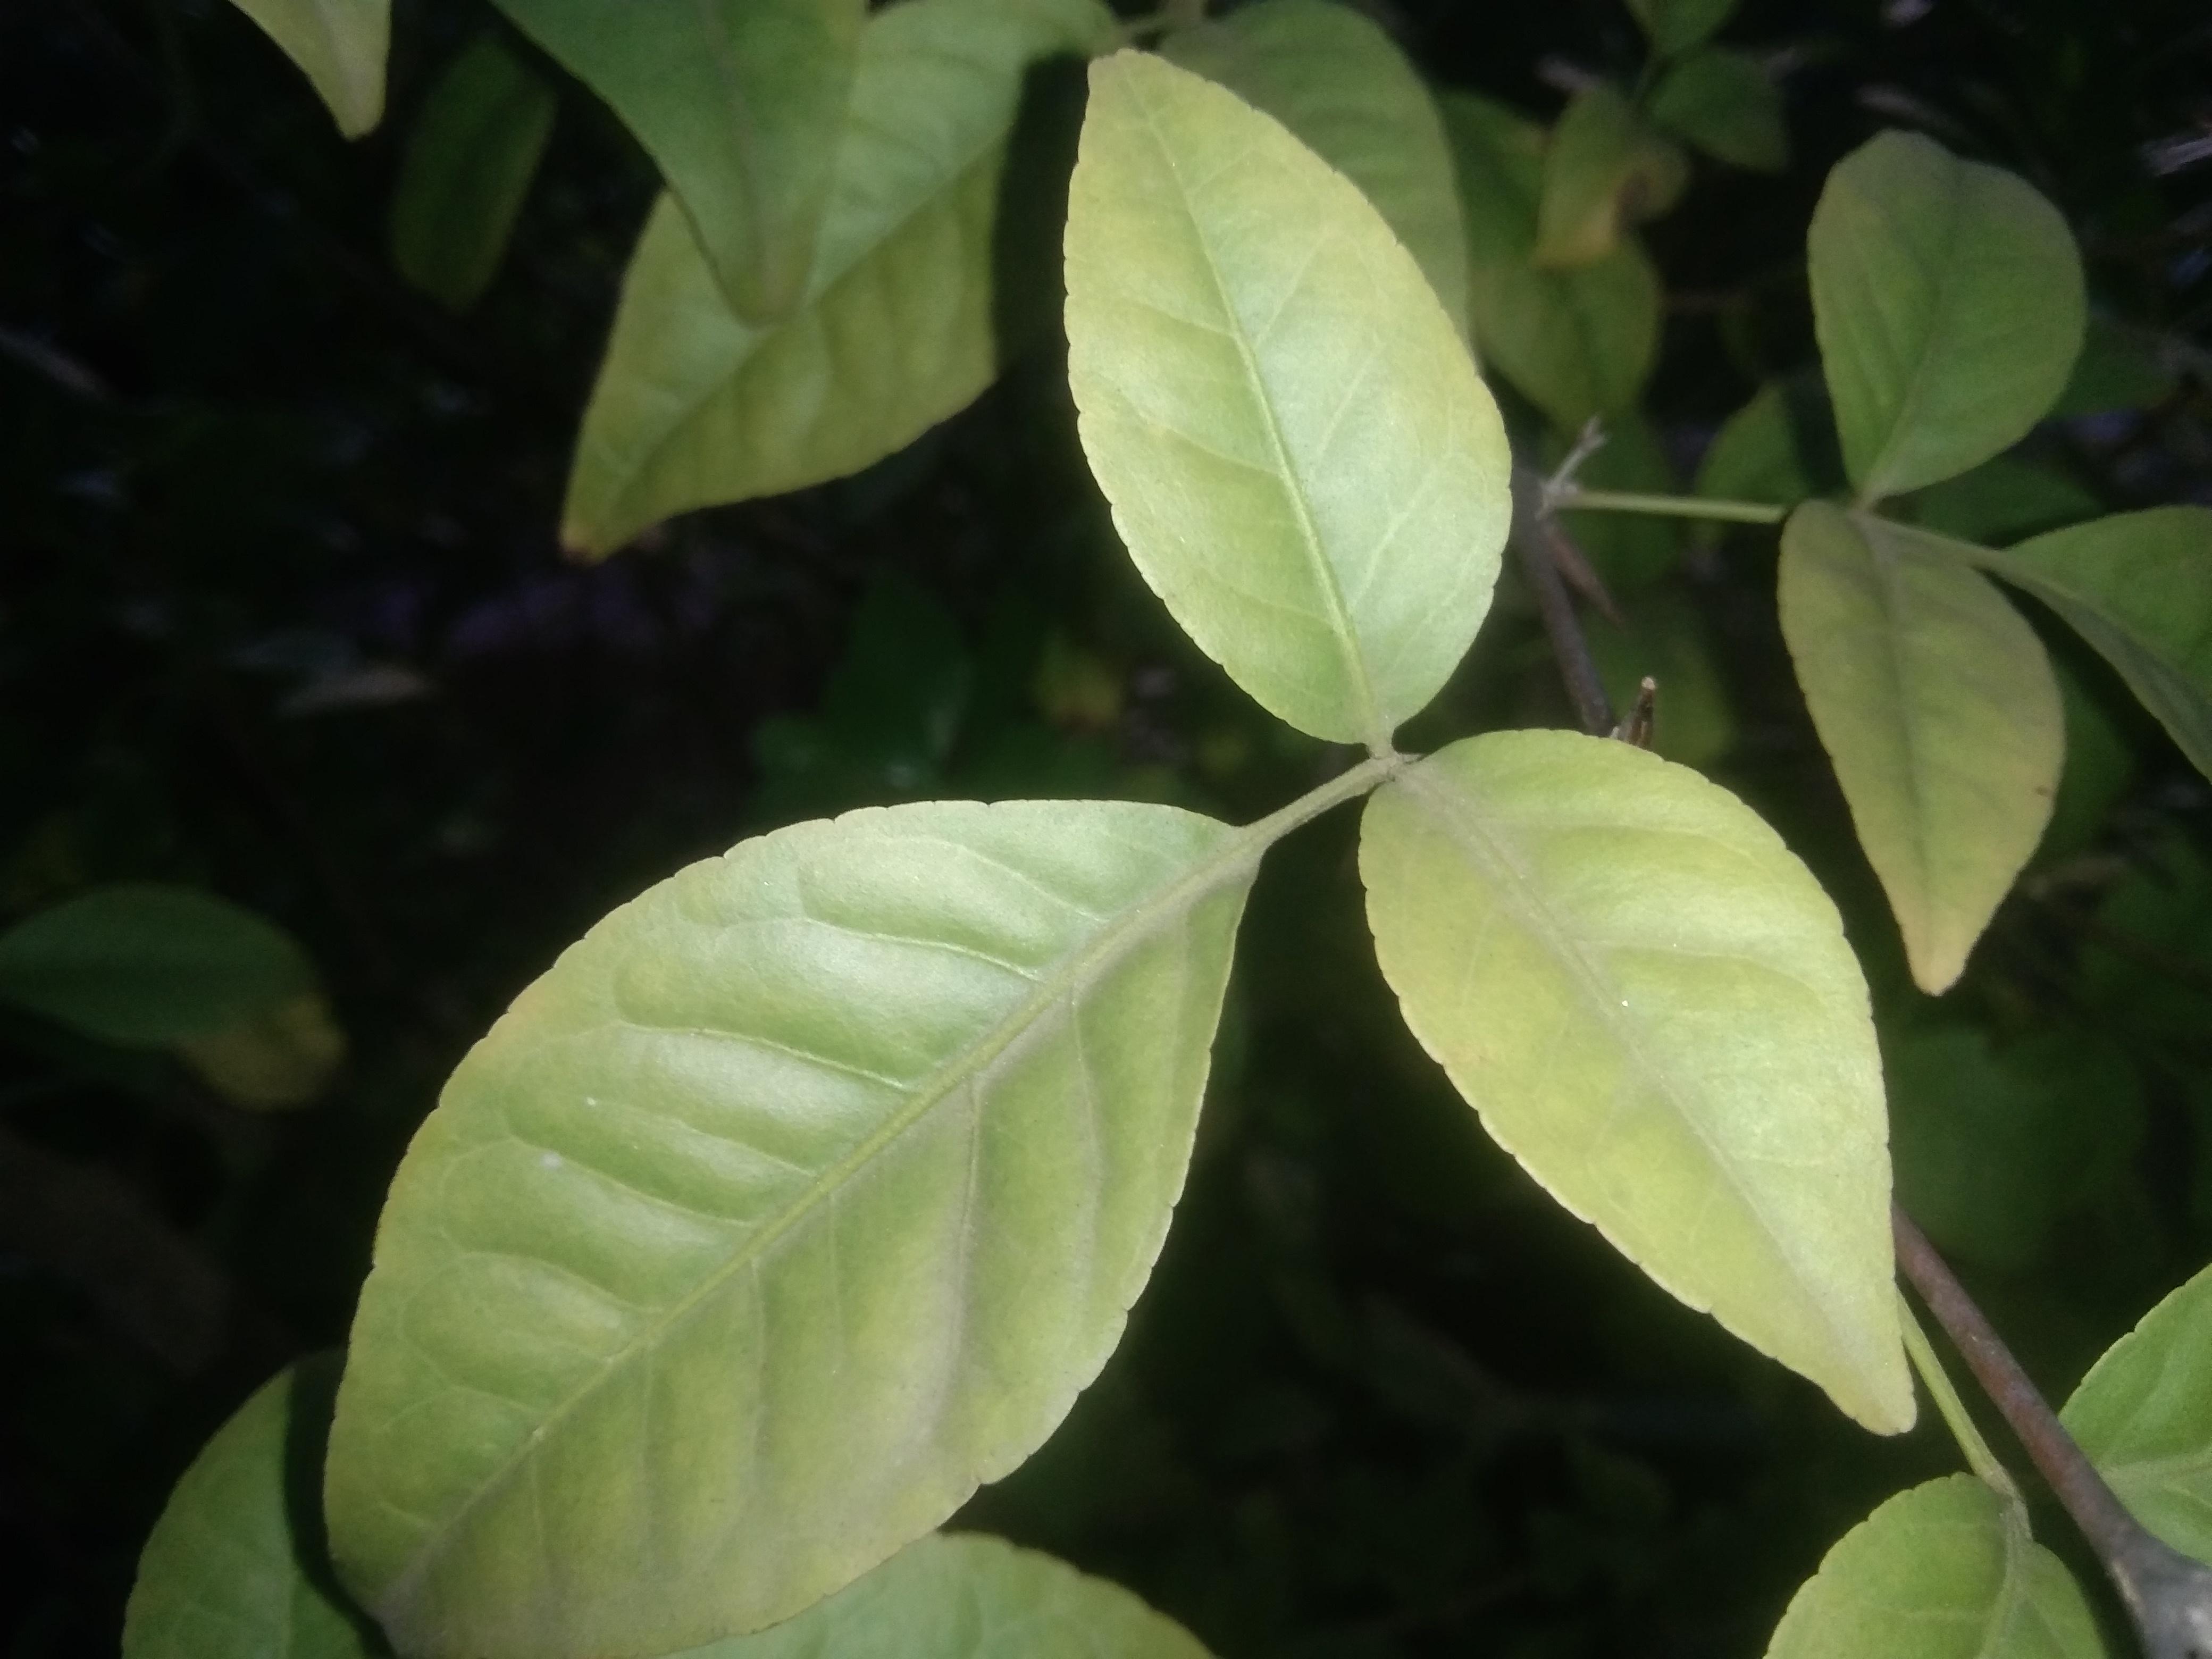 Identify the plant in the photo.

wood apple
